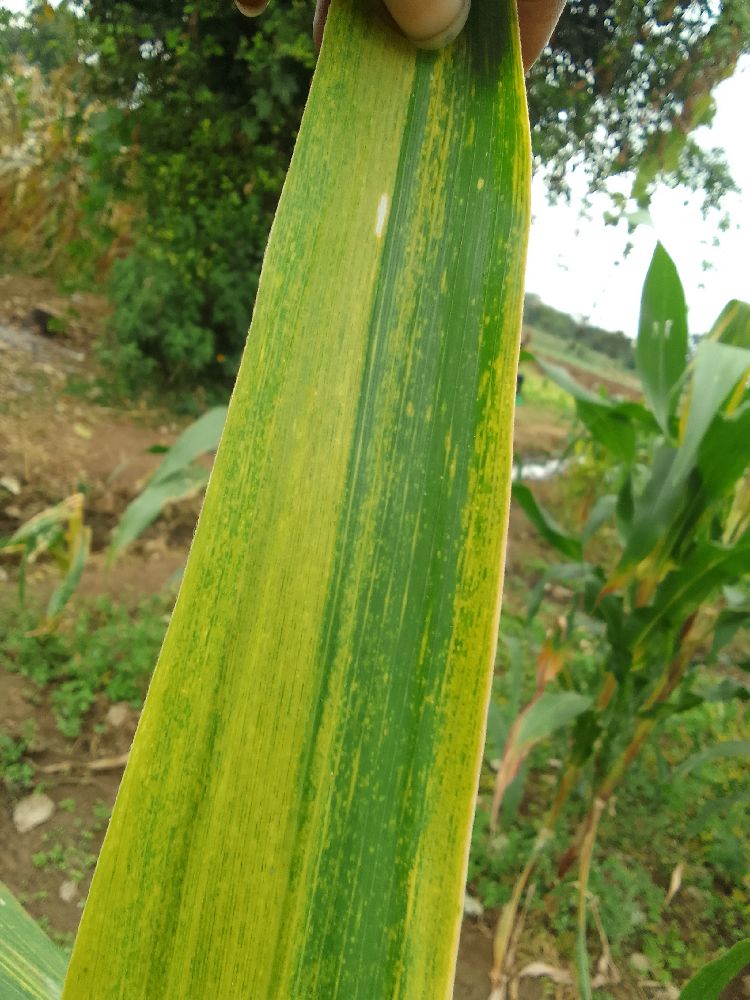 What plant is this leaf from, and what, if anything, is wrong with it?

maize, maize lethal necrosis
